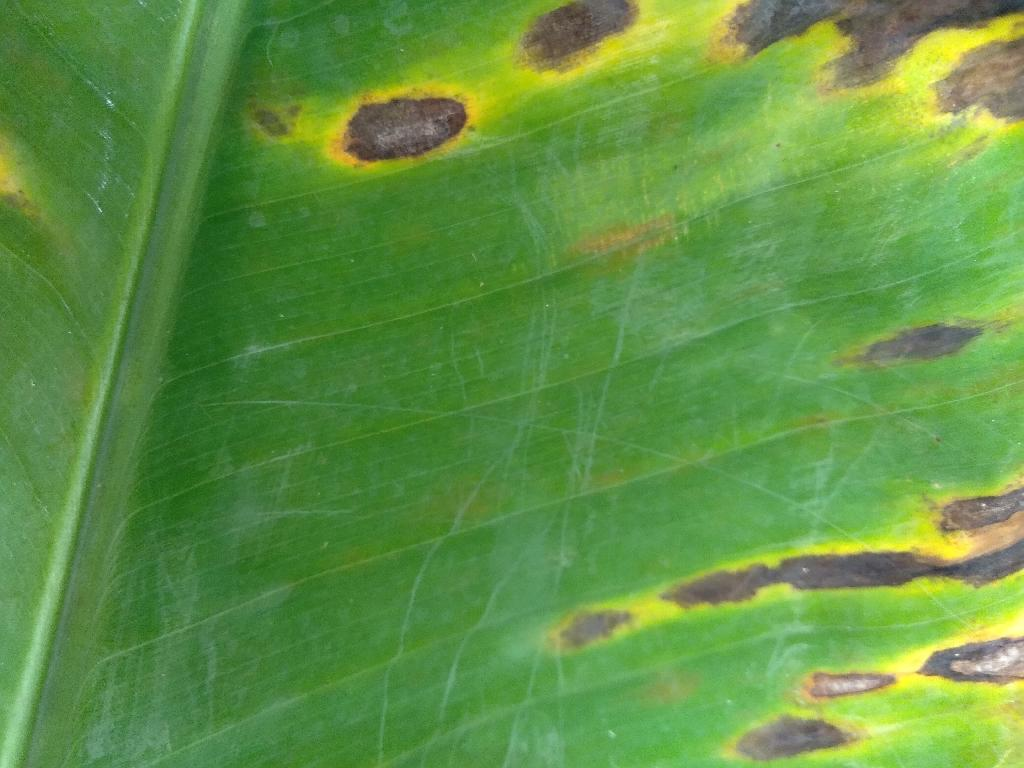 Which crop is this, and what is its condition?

banana, black sigatoka
